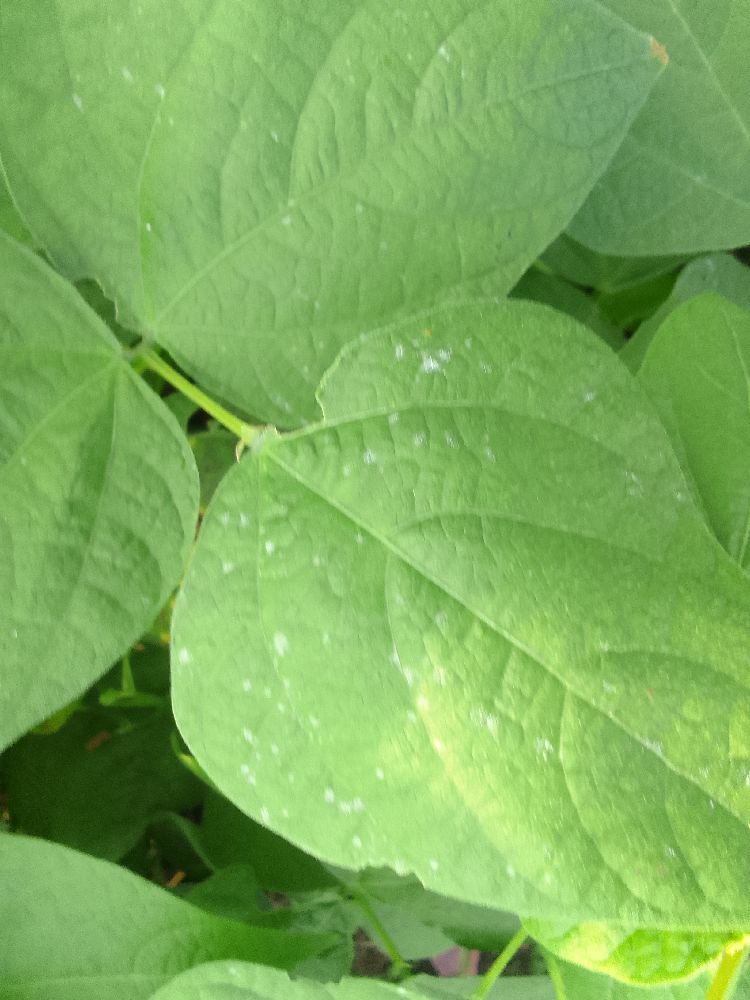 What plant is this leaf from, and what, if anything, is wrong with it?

common bean, healthy
